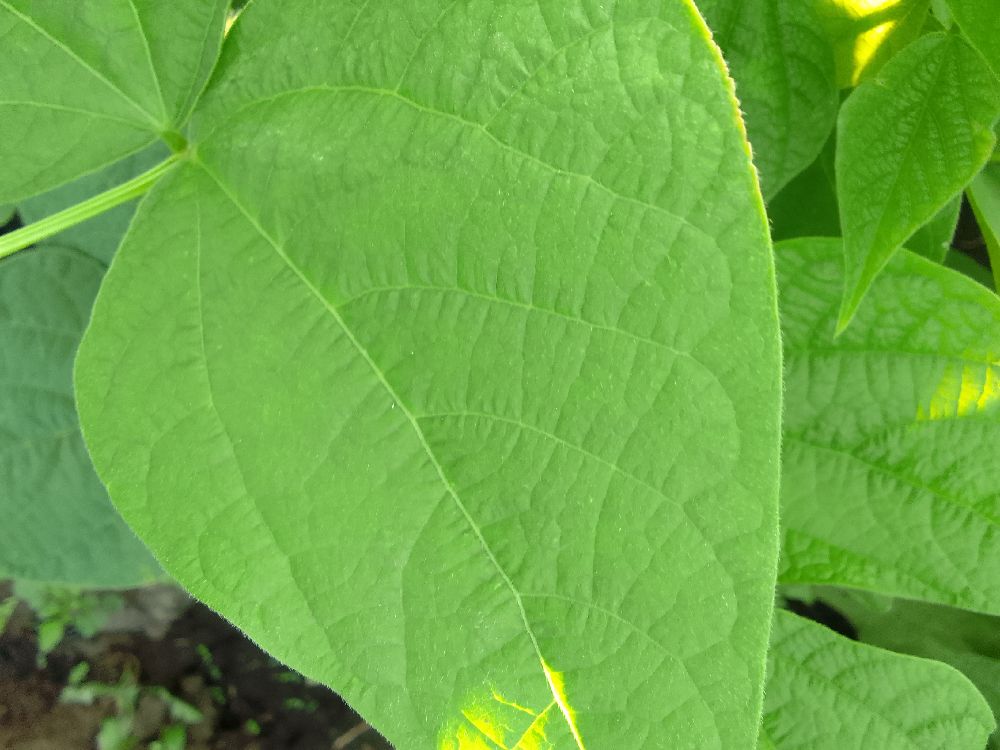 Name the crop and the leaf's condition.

common bean, healthy
